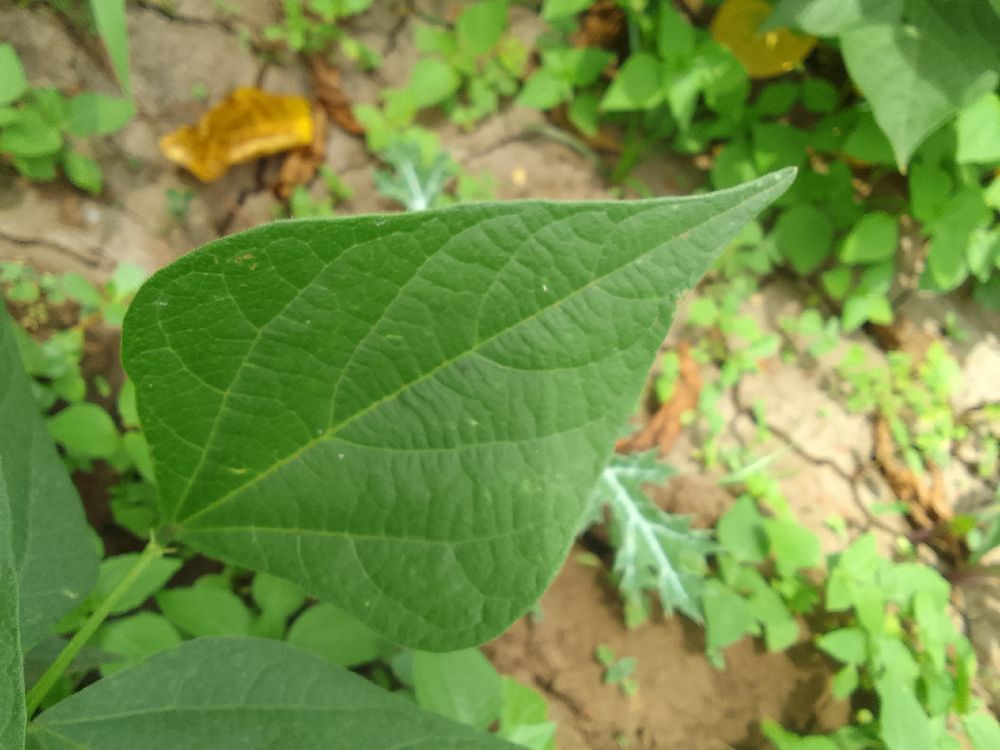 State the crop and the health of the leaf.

common bean, healthy
